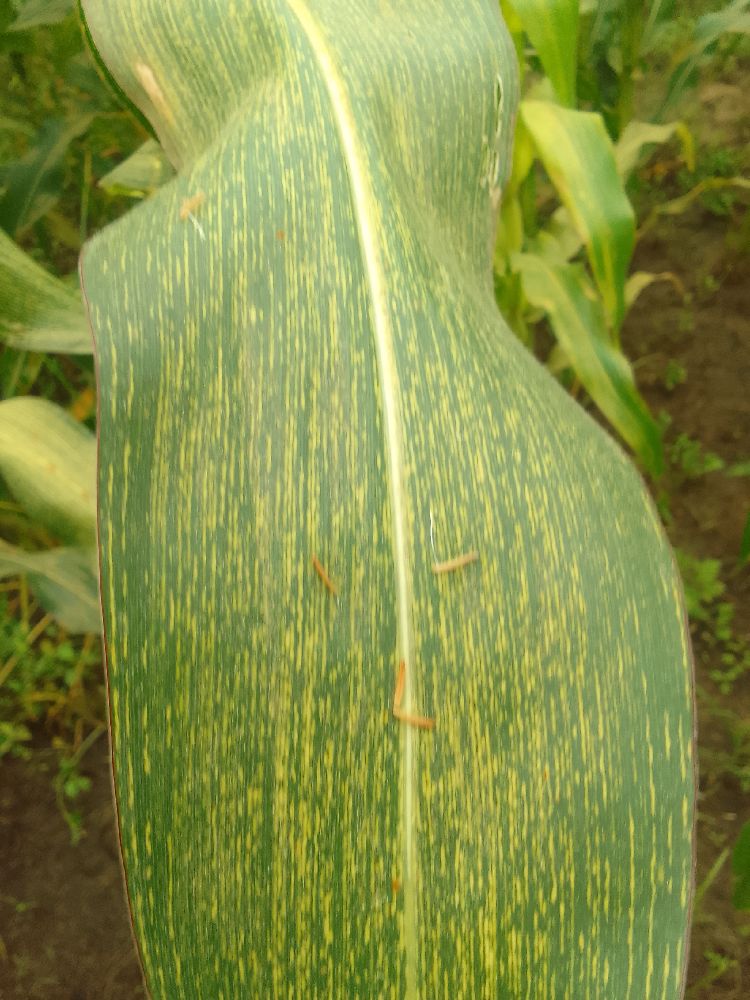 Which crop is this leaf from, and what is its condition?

maize, maize streak virus
